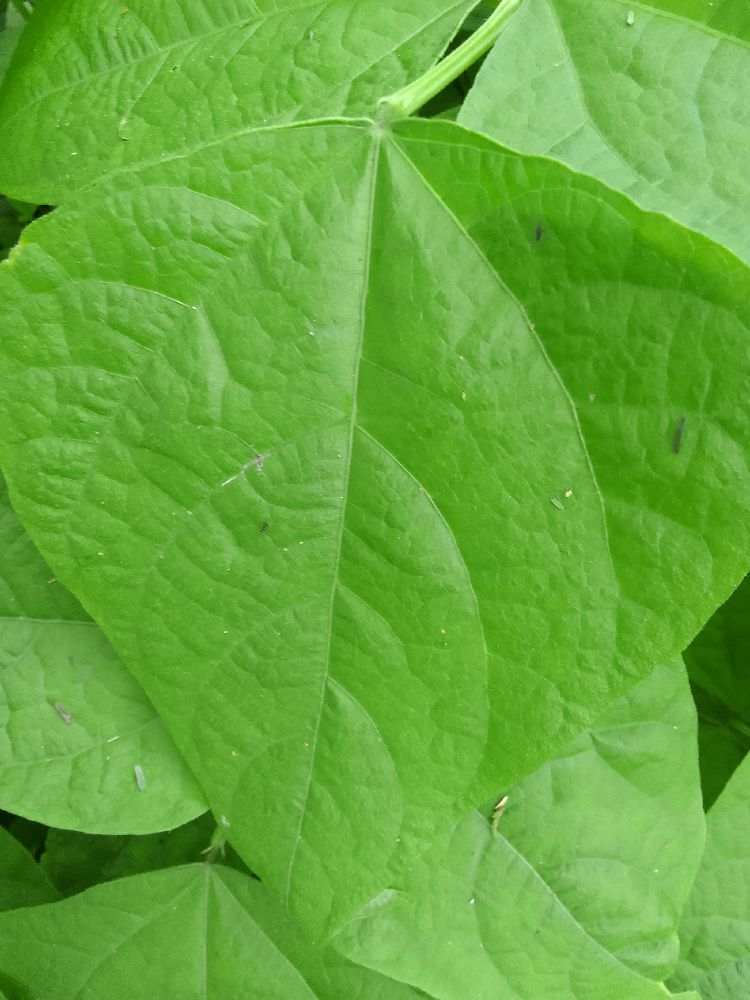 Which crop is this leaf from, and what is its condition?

common bean, healthy
